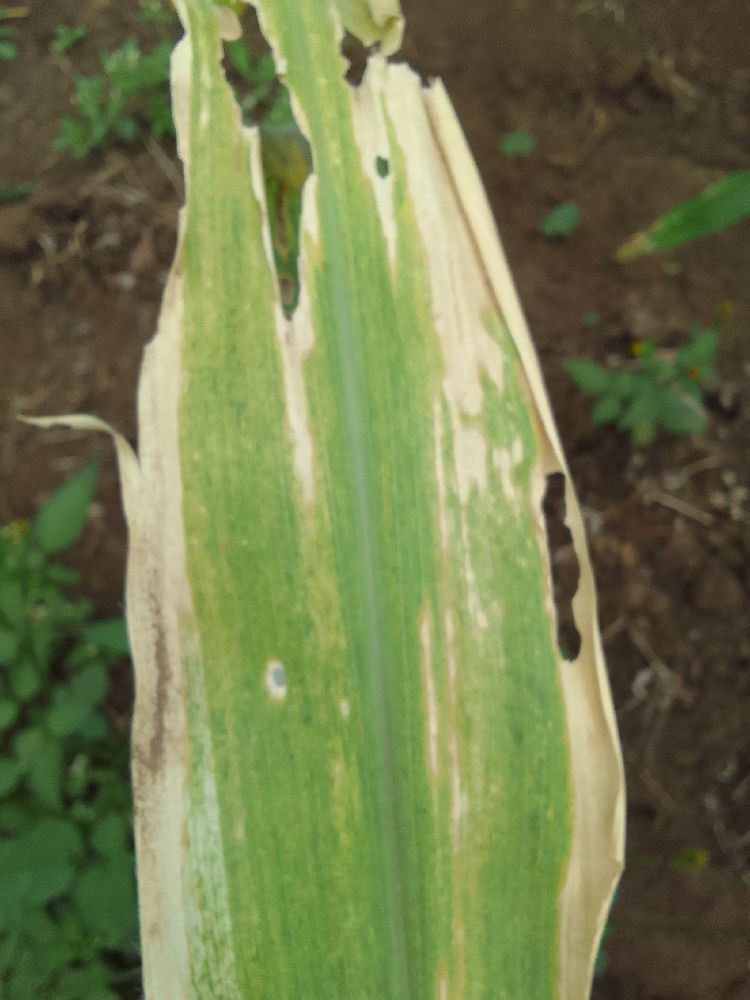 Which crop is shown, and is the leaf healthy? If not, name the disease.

maize, maize lethal necrosis
